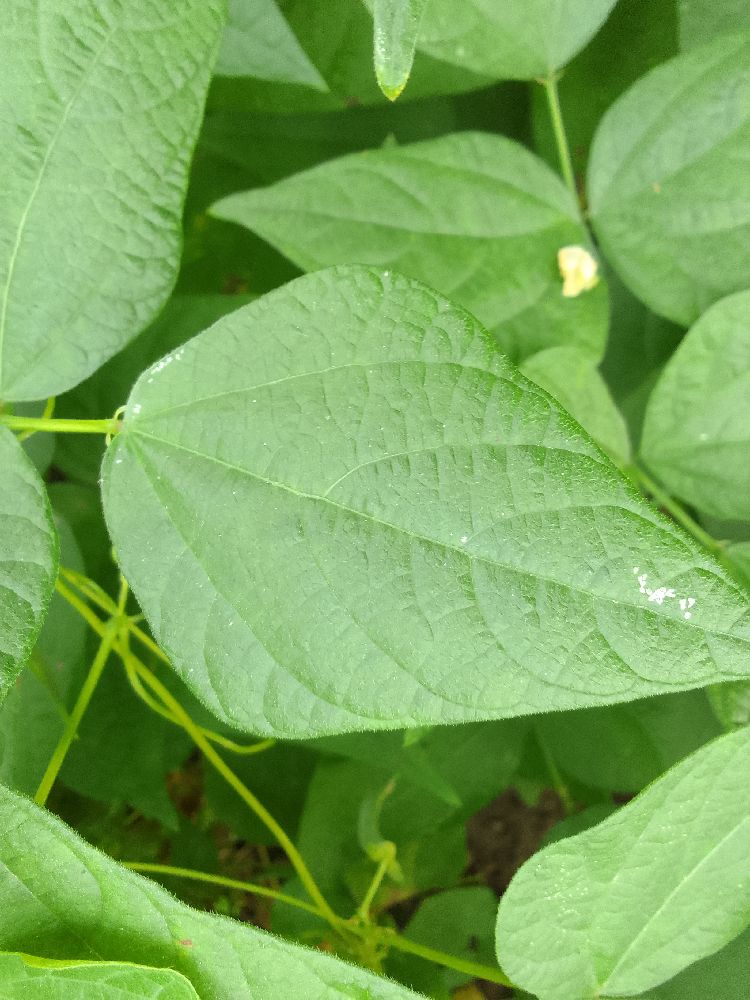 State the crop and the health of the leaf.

common bean, healthy
